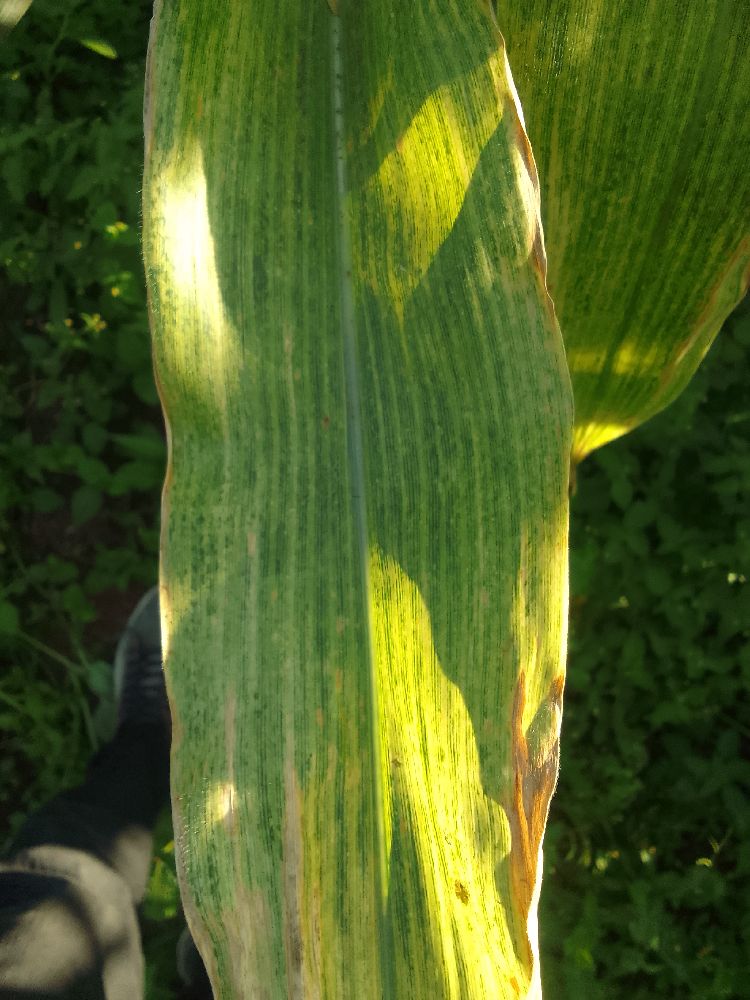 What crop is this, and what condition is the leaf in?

maize, maize lethal necrosis
